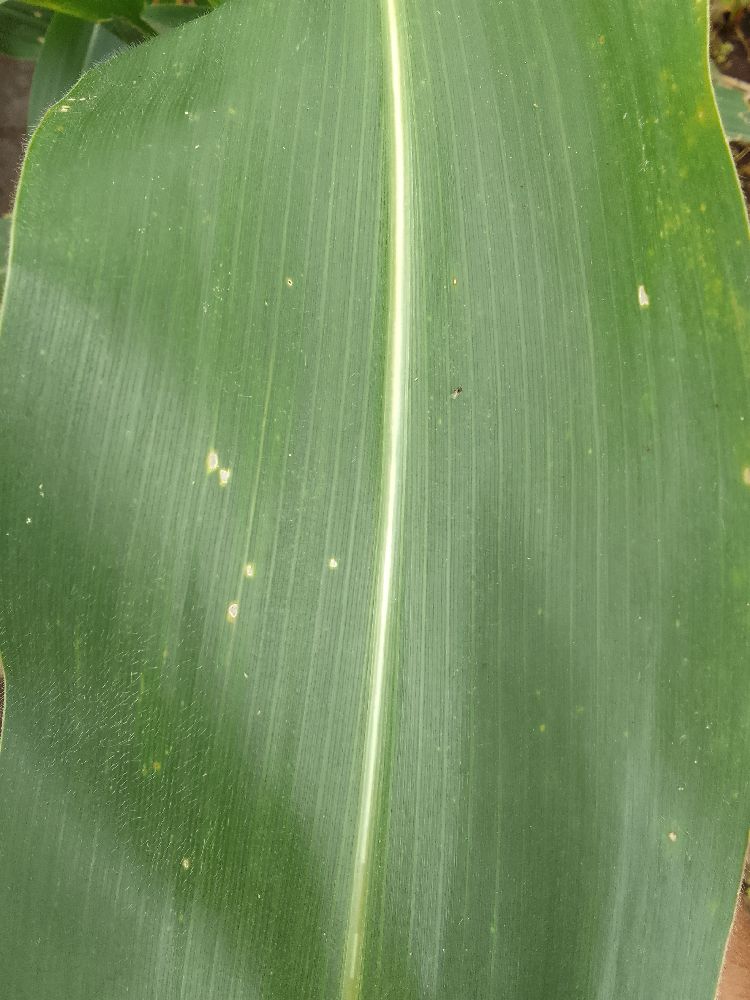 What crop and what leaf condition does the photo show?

maize, healthy
